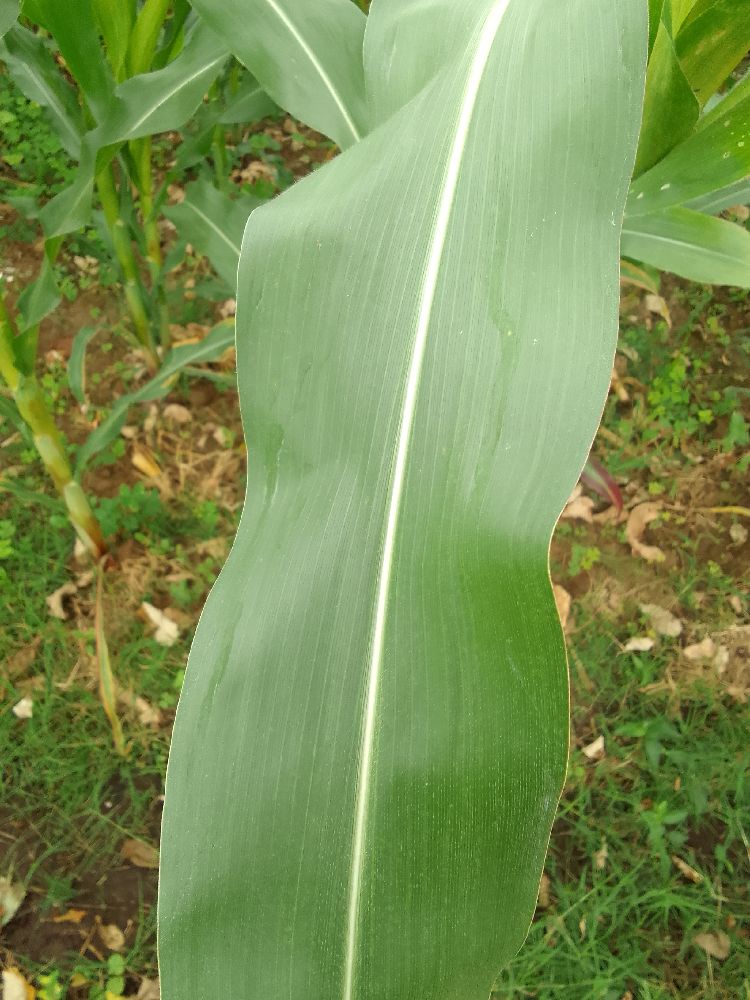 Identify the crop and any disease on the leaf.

maize, healthy
